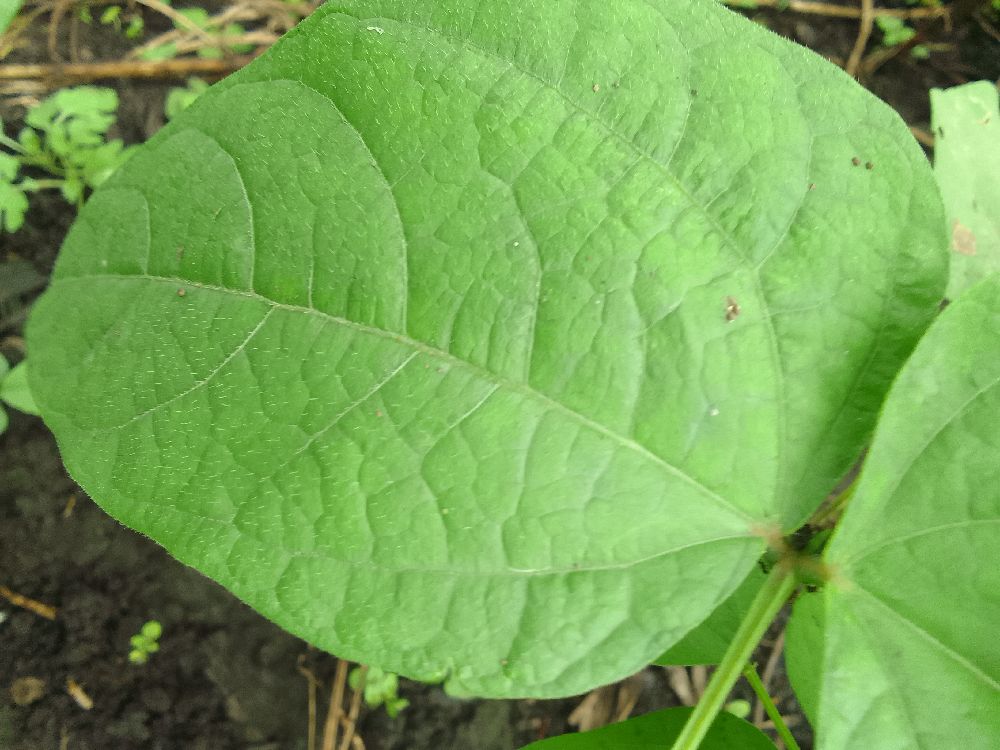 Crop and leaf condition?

common bean, healthy
